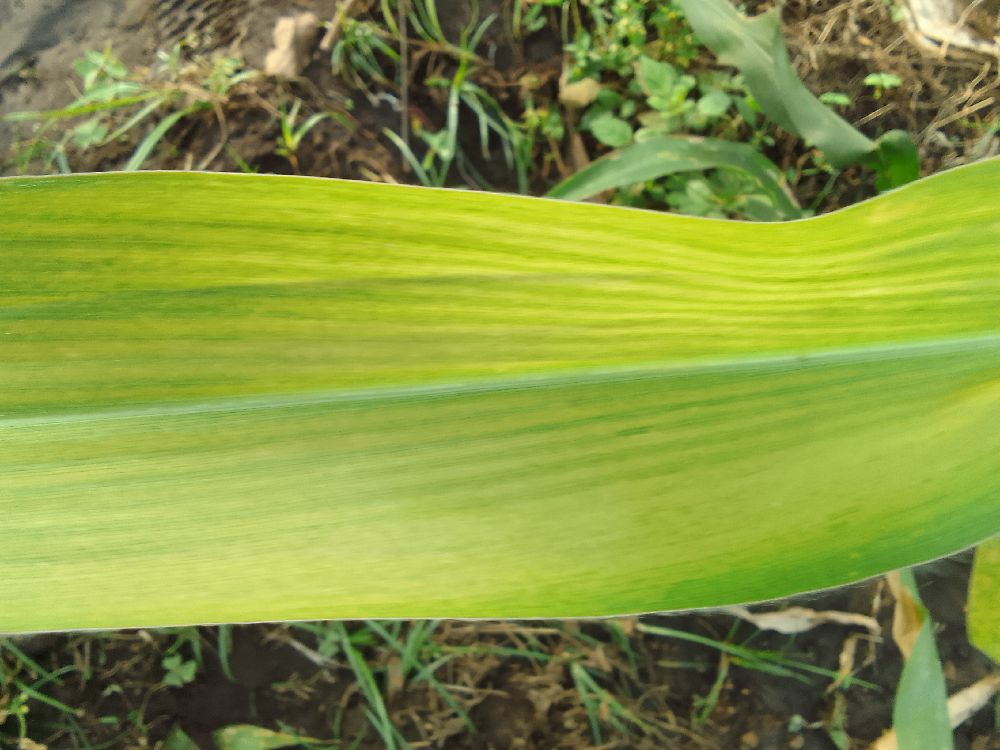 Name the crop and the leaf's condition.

maize, maize lethal necrosis
